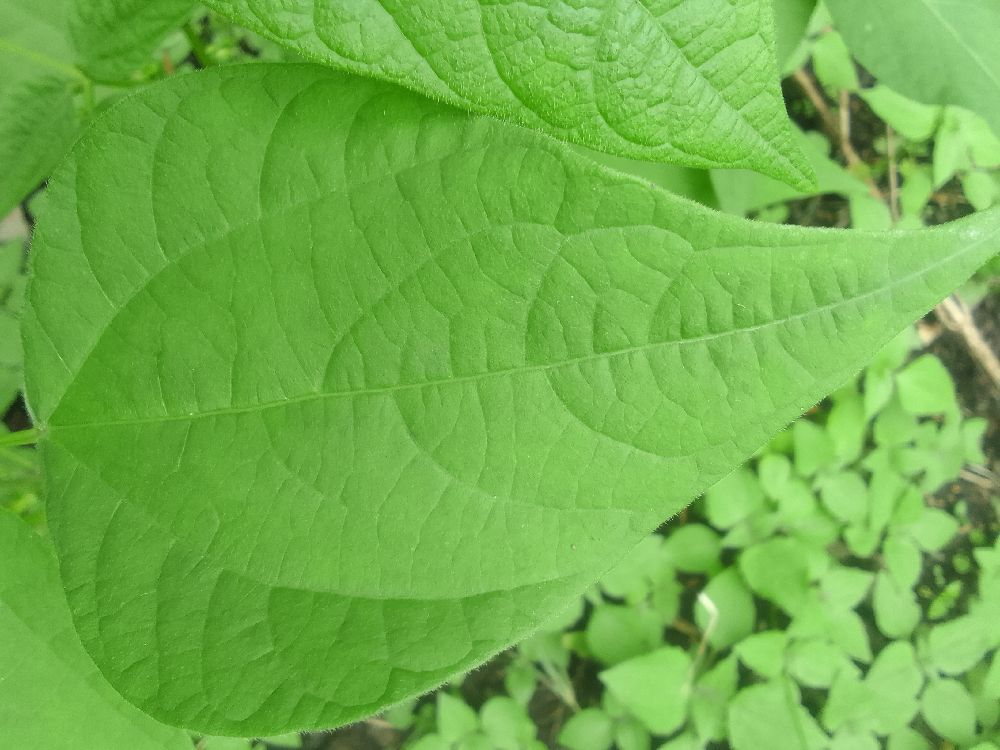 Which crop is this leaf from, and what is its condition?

common bean, healthy
